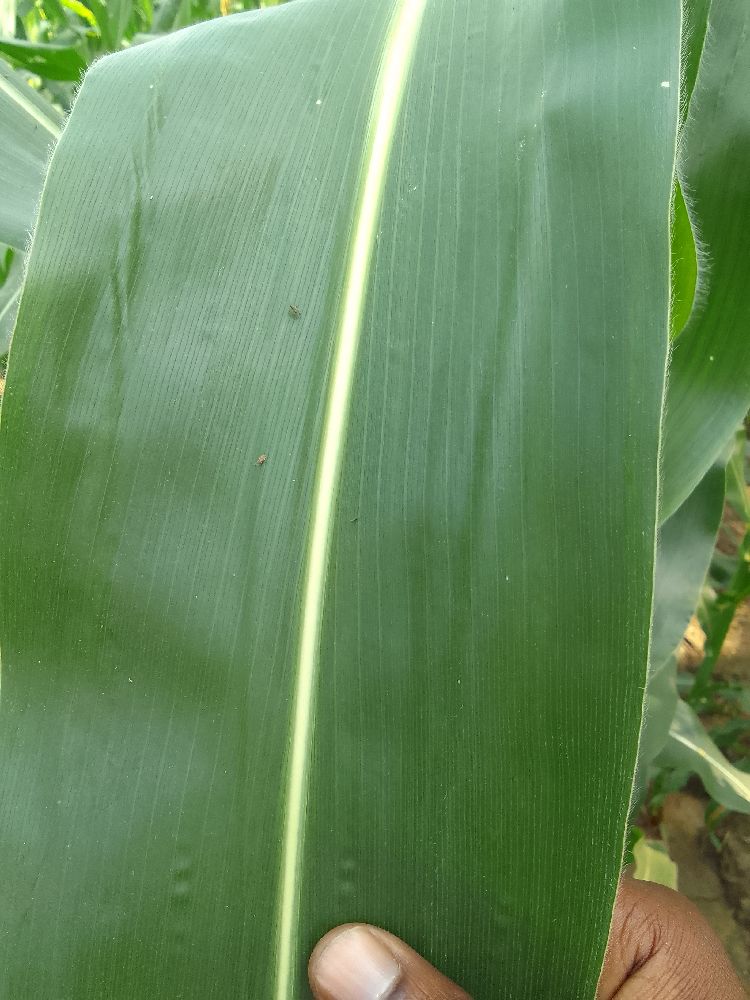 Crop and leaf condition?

maize, healthy
